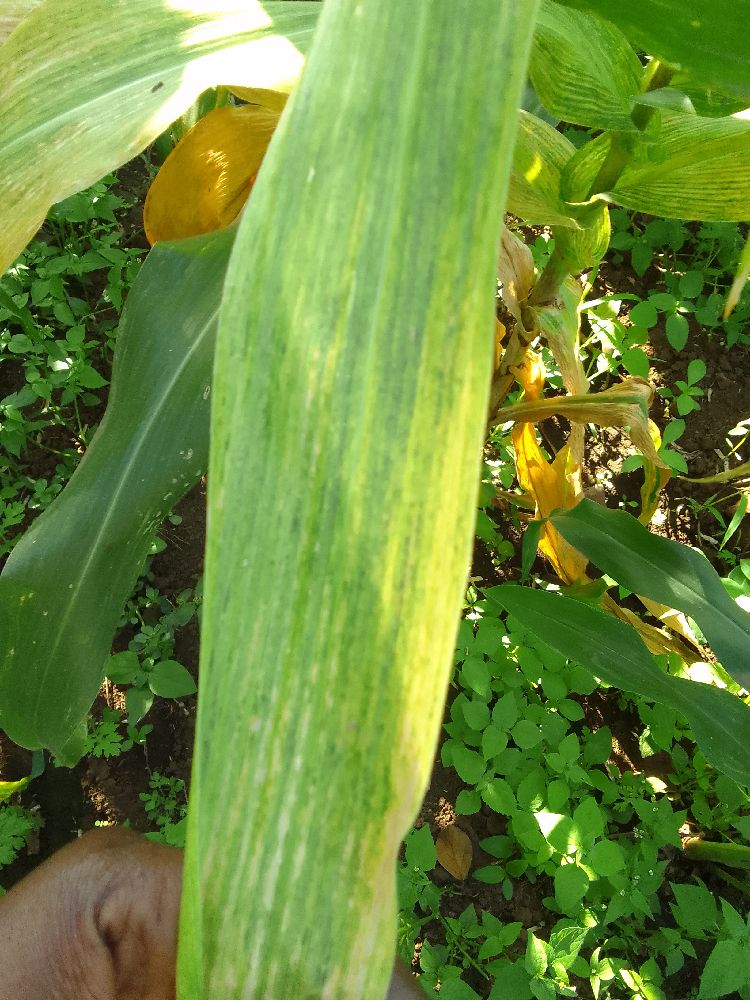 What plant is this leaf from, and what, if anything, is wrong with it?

maize, maize lethal necrosis
